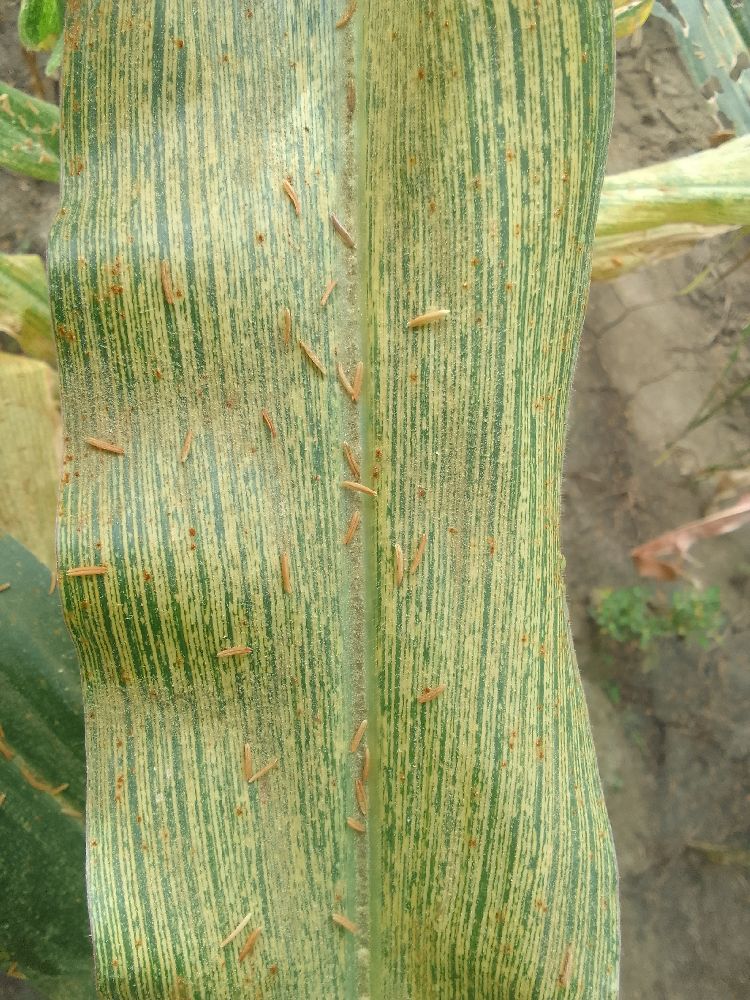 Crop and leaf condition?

maize, maize streak virus
